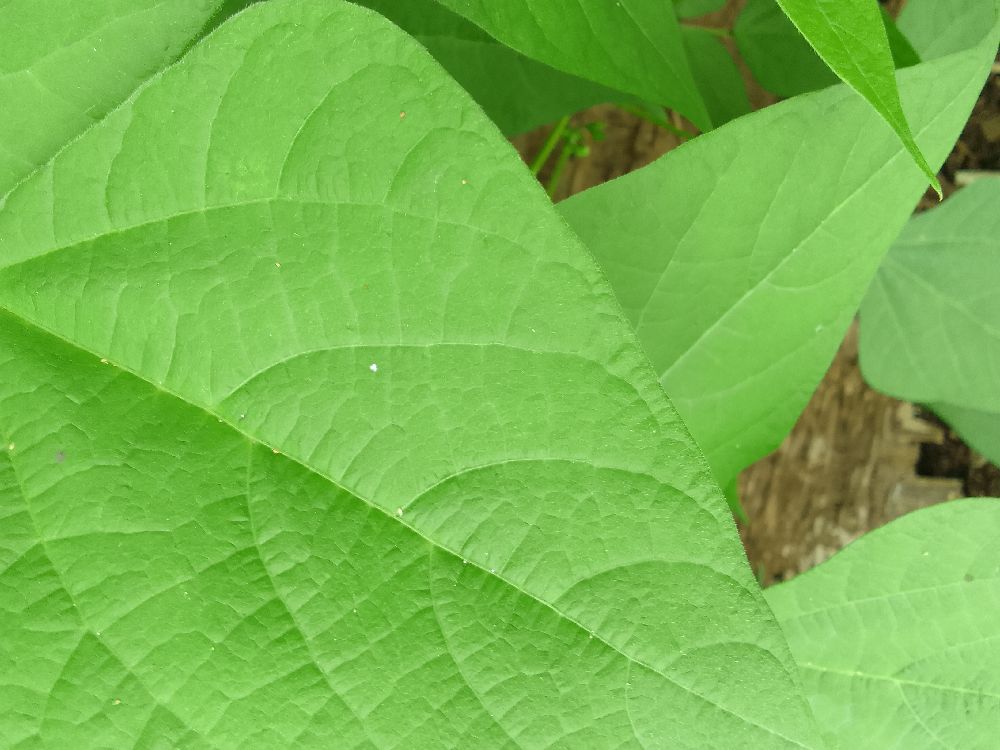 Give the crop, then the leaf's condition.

common bean, healthy
